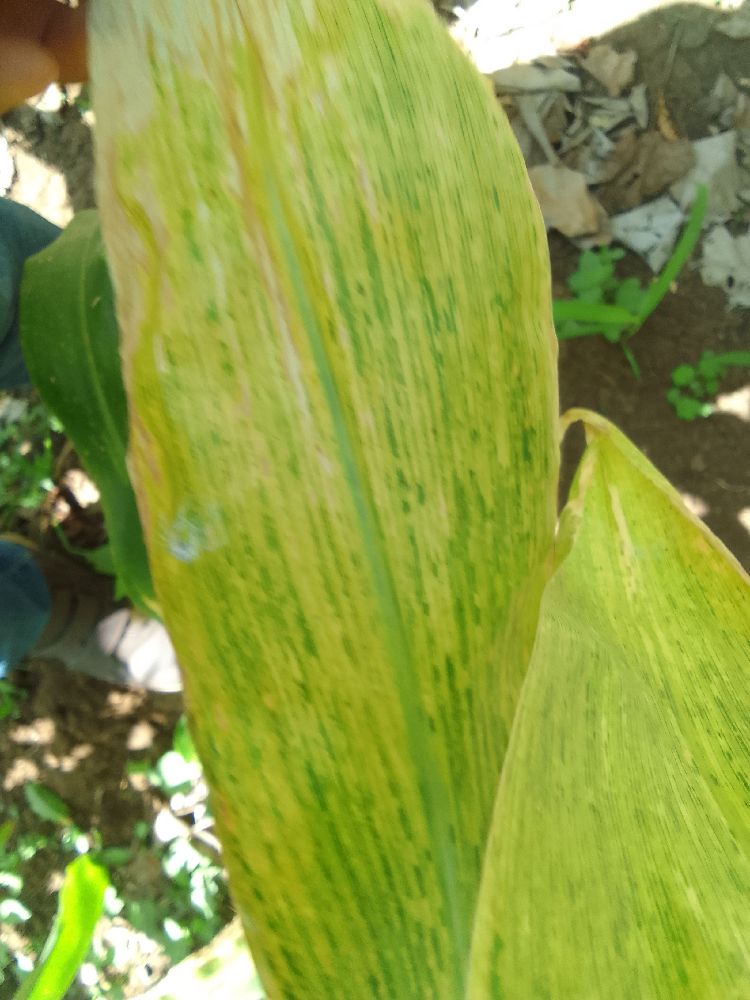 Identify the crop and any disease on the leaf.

maize, maize lethal necrosis
